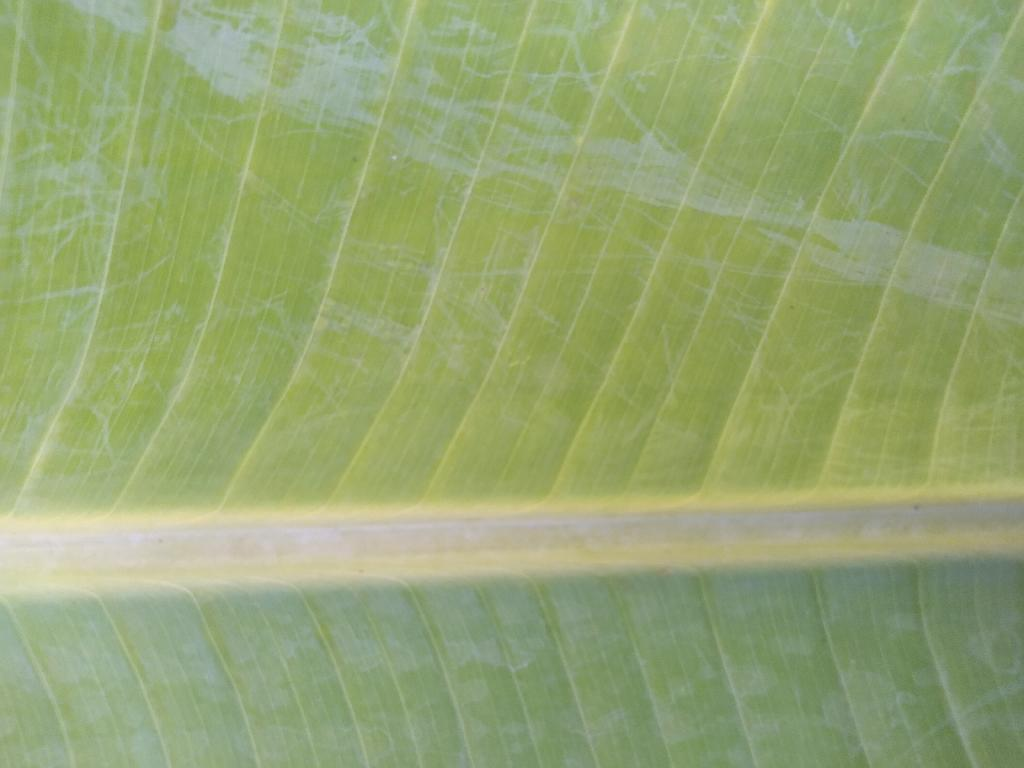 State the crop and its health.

banana, healthy
